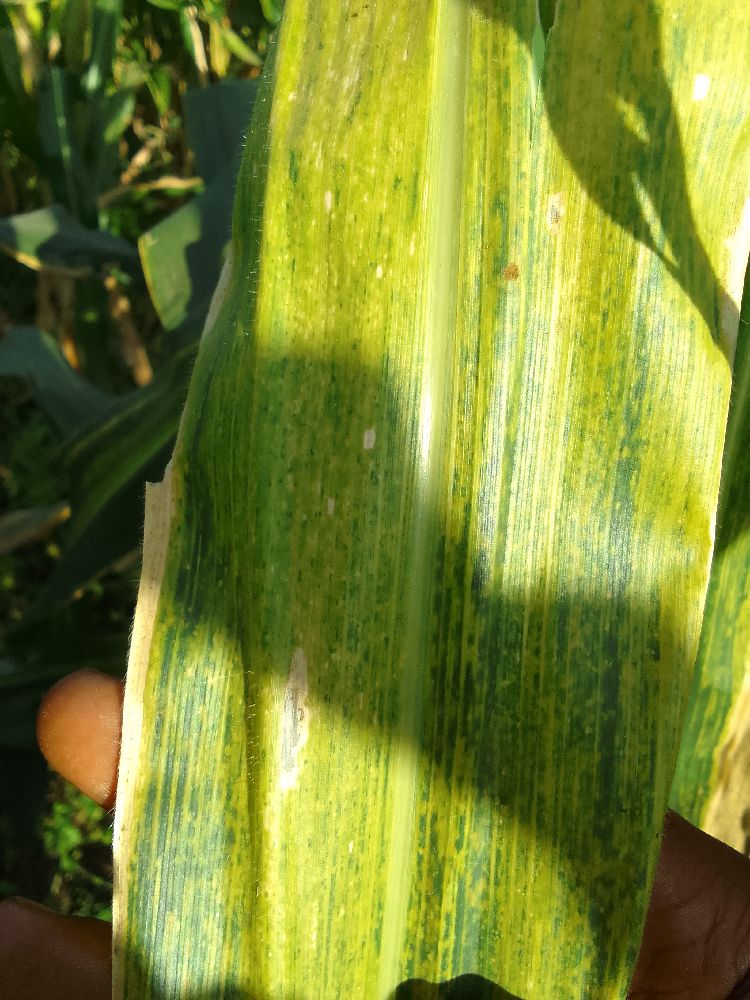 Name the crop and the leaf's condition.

maize, maize lethal necrosis
